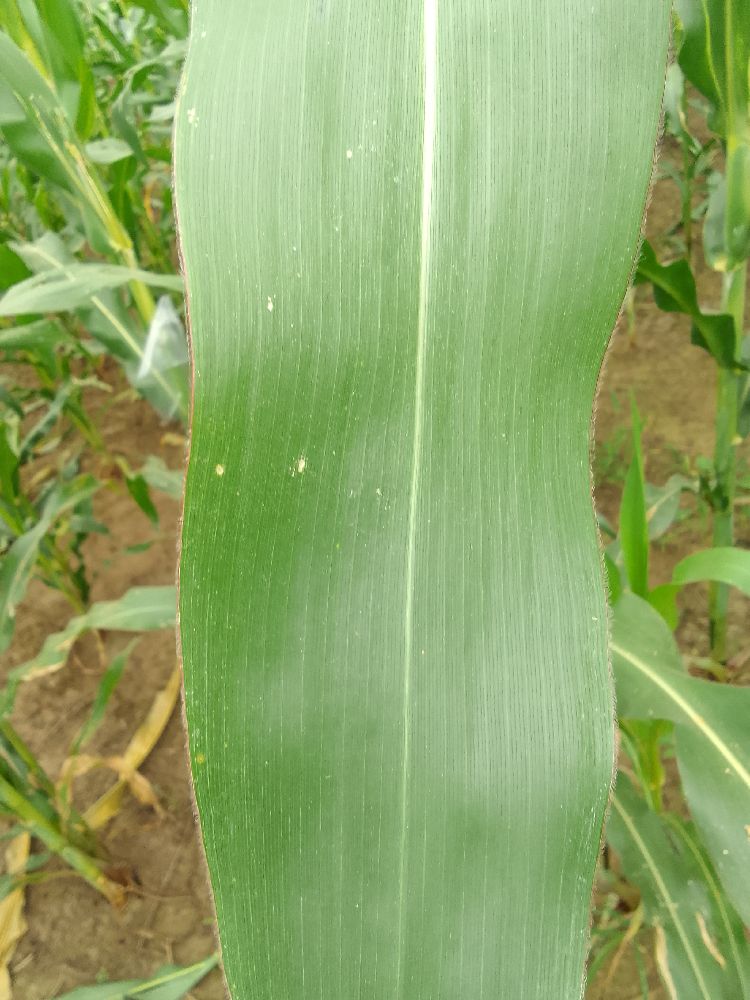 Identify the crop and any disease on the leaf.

maize, healthy
